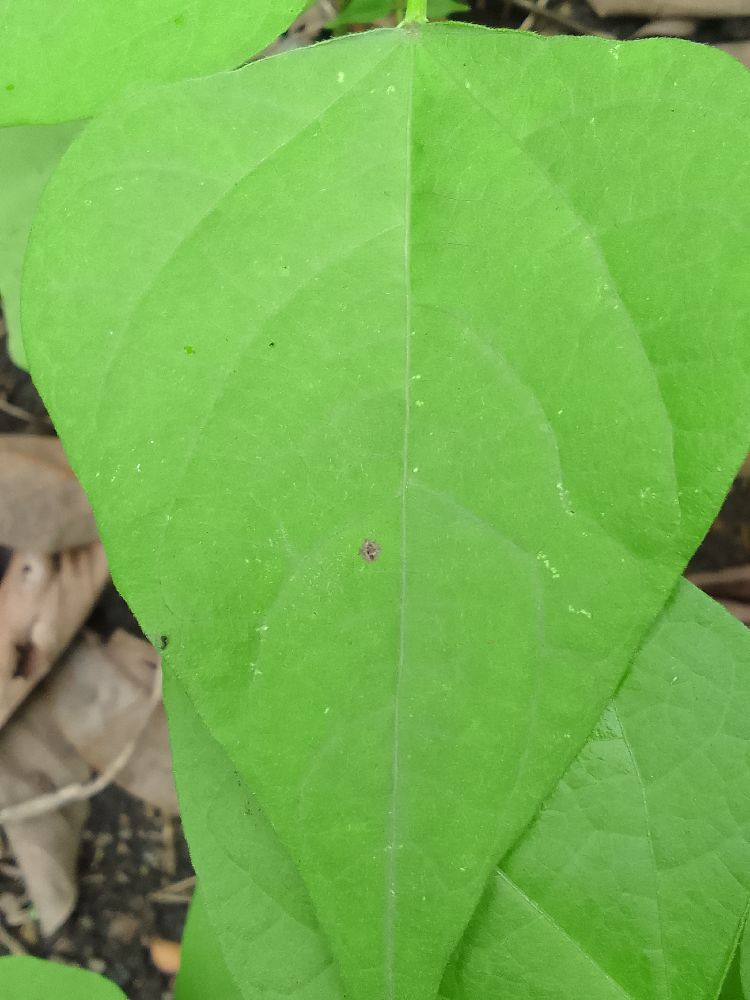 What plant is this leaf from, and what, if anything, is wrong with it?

common bean, healthy
